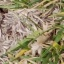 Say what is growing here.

grass
